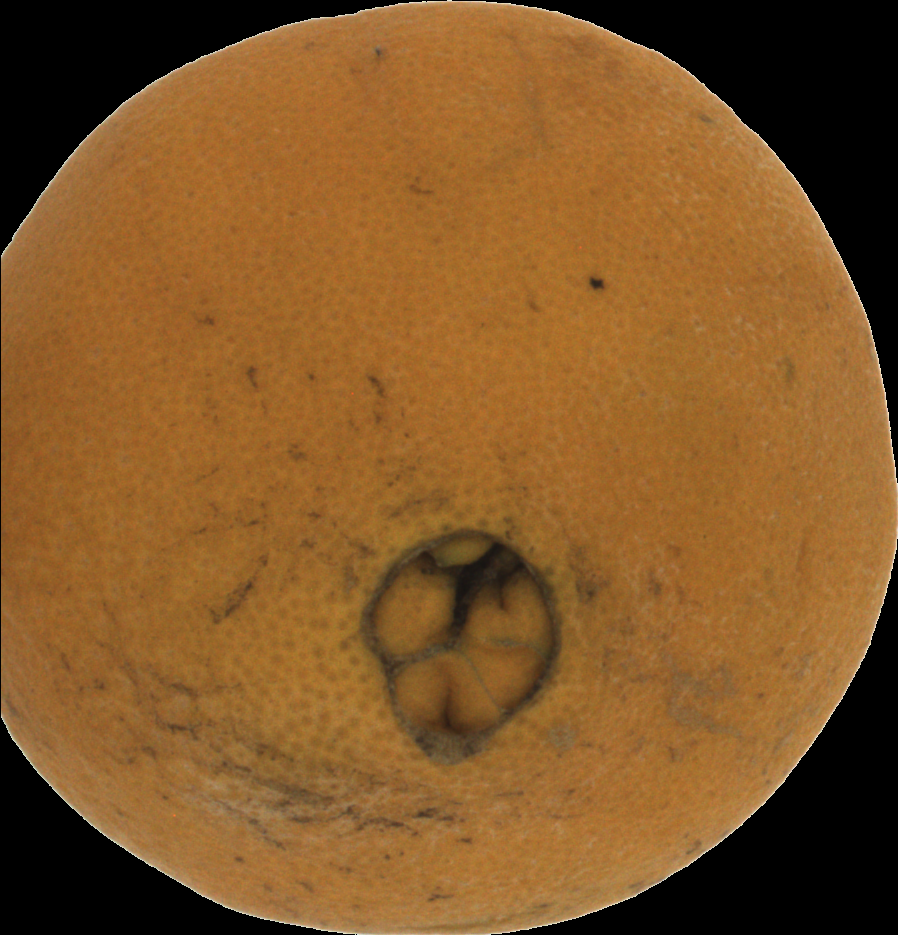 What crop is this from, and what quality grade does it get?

orange, bad
